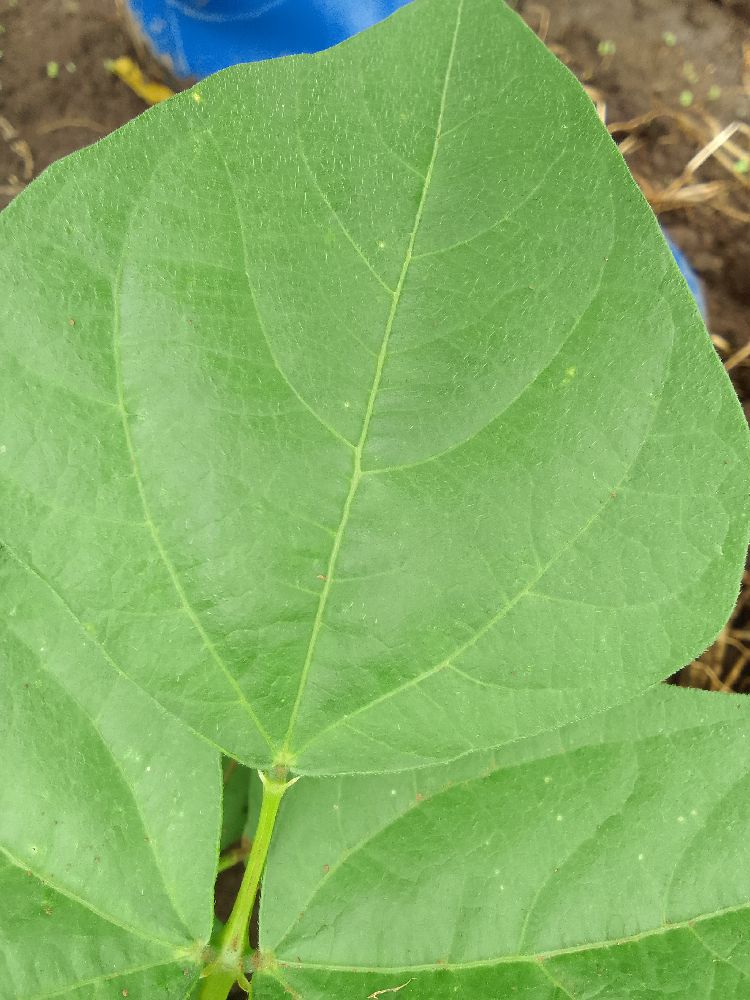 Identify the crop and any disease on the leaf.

common bean, healthy
